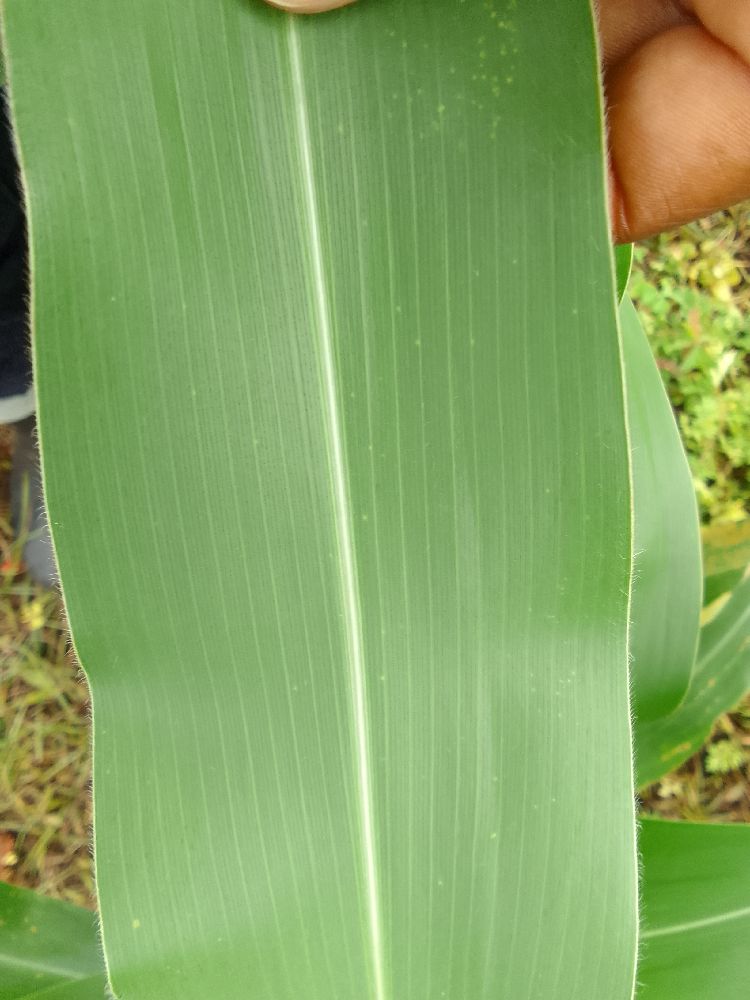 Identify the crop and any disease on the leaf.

maize, healthy
